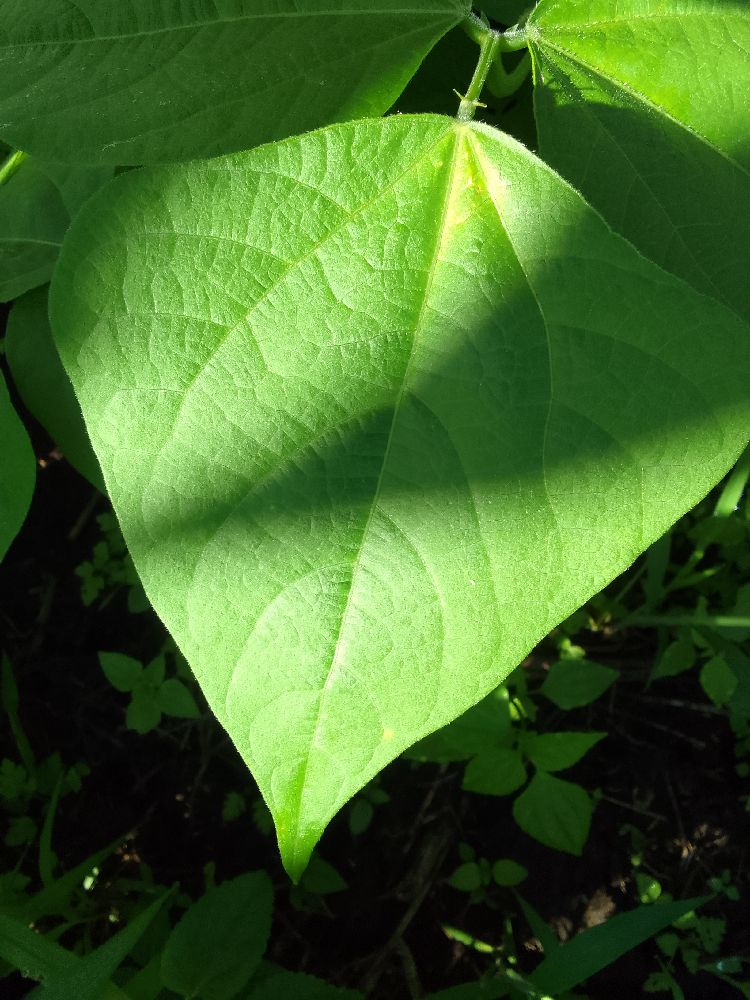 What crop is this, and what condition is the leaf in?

common bean, healthy
